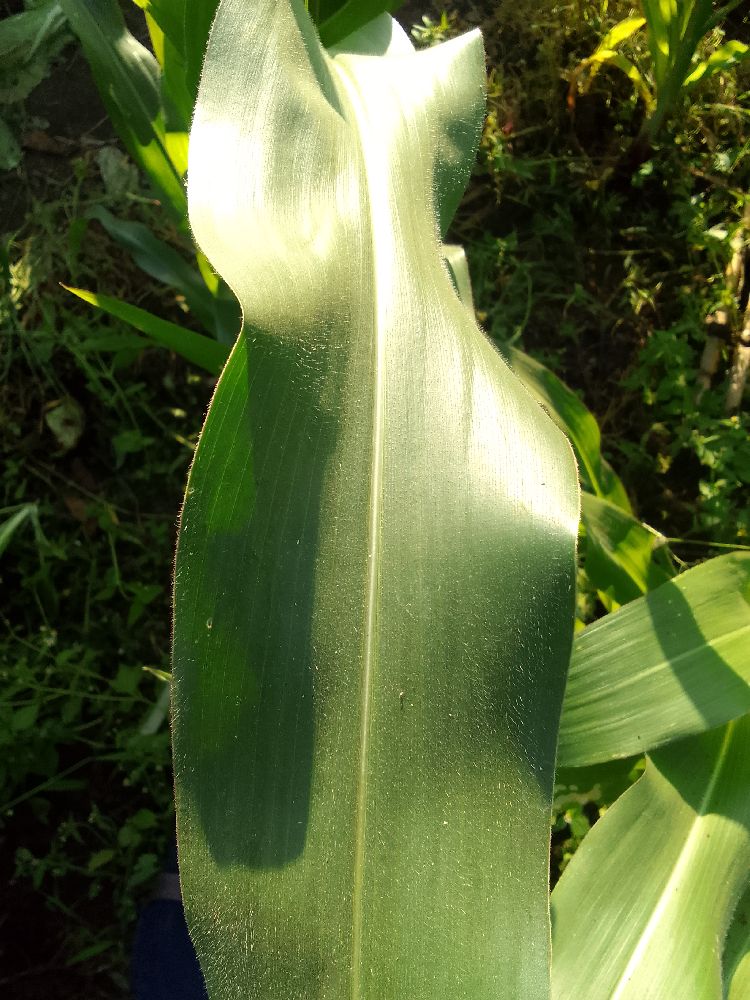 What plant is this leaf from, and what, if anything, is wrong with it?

maize, healthy
